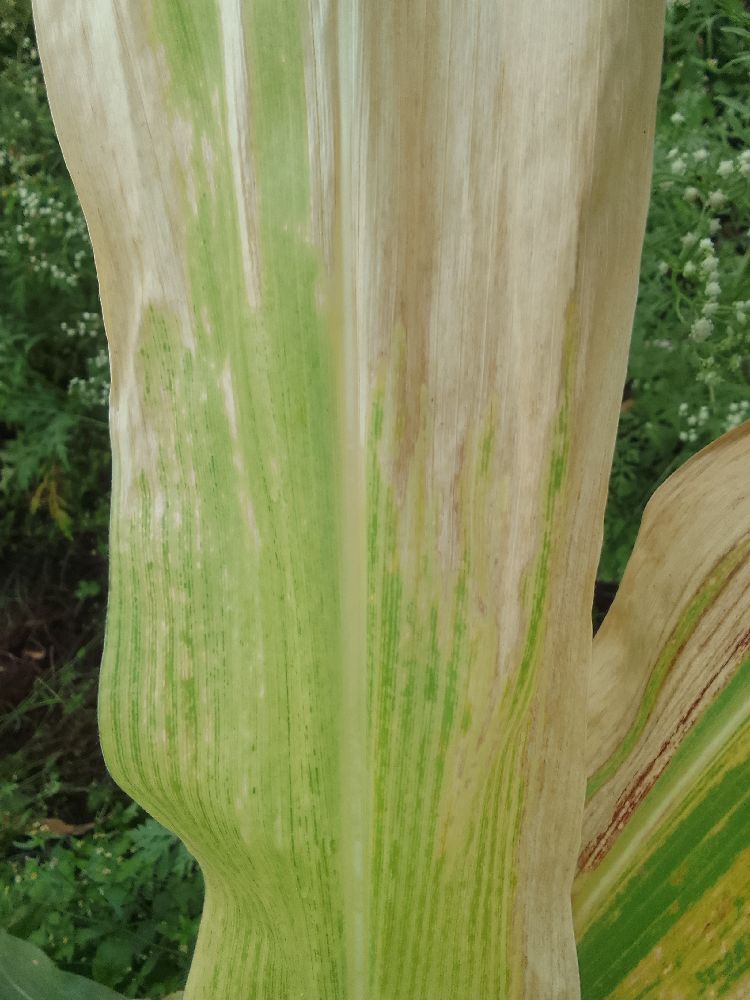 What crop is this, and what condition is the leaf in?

maize, maize lethal necrosis
